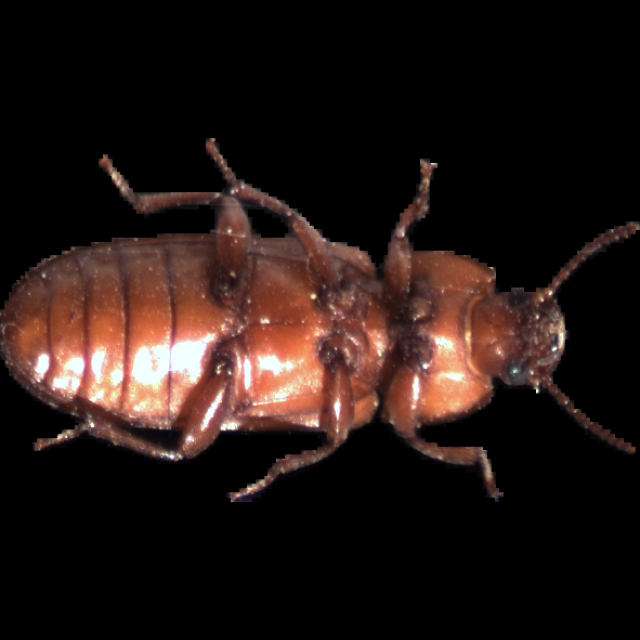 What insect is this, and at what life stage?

mealworm beetle
